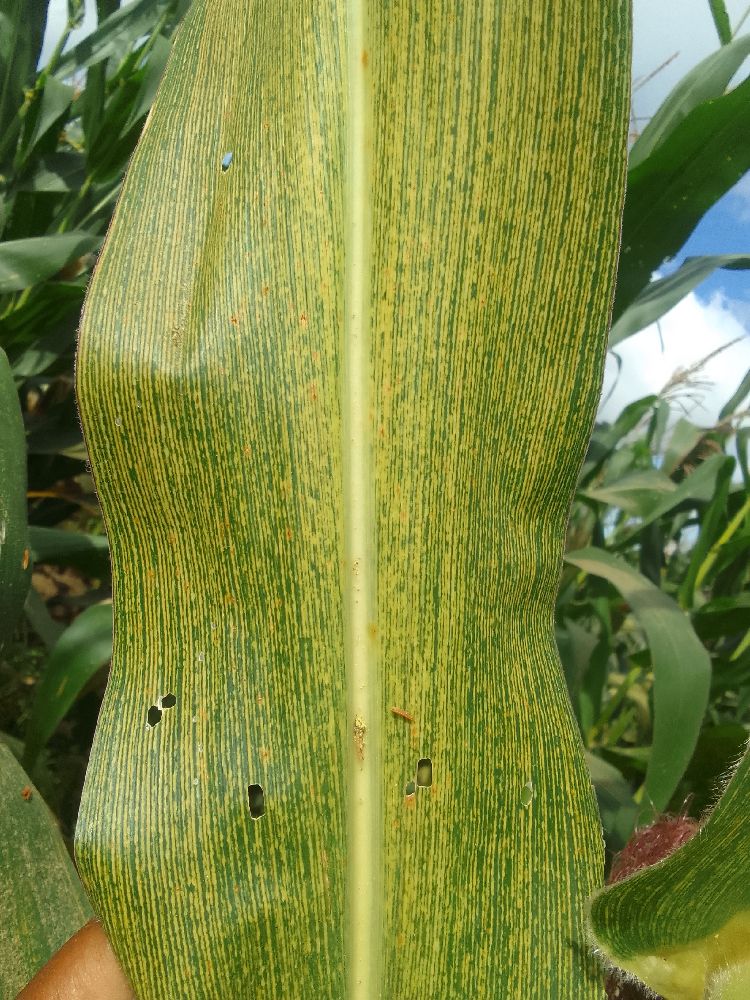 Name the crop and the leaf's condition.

maize, maize streak virus
